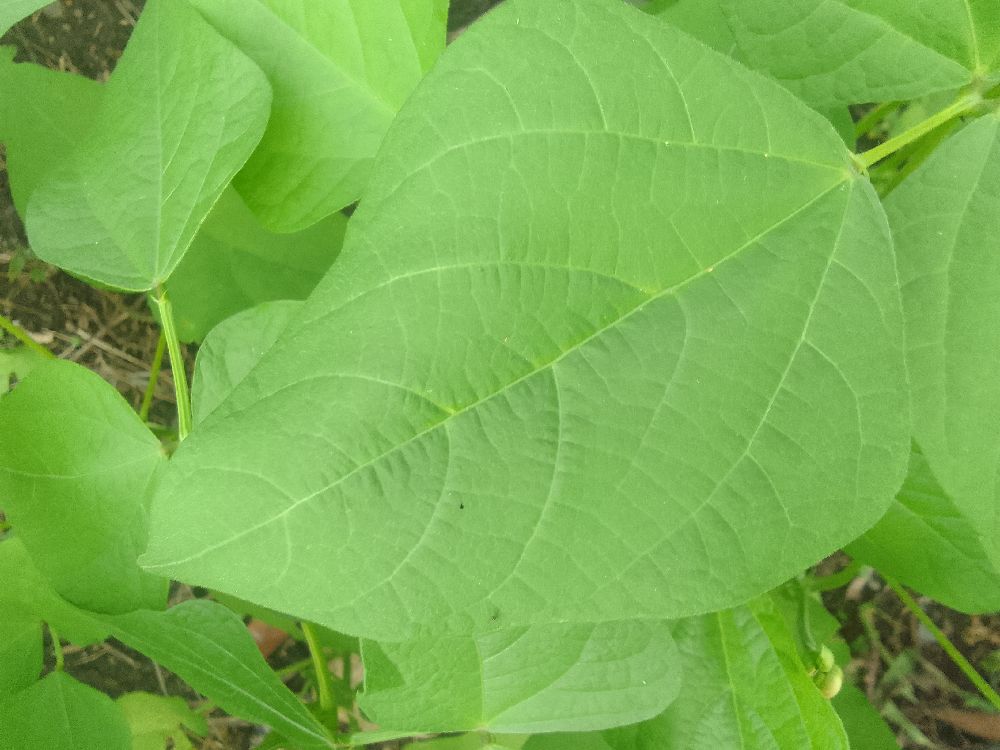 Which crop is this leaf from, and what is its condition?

common bean, healthy
